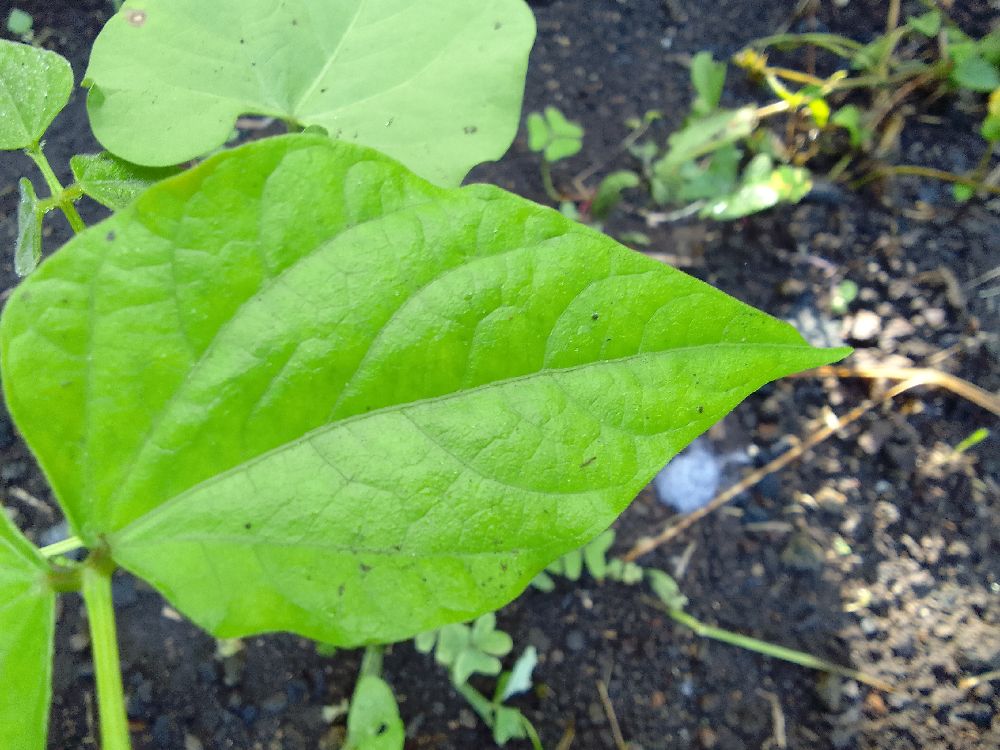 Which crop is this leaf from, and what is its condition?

common bean, healthy
